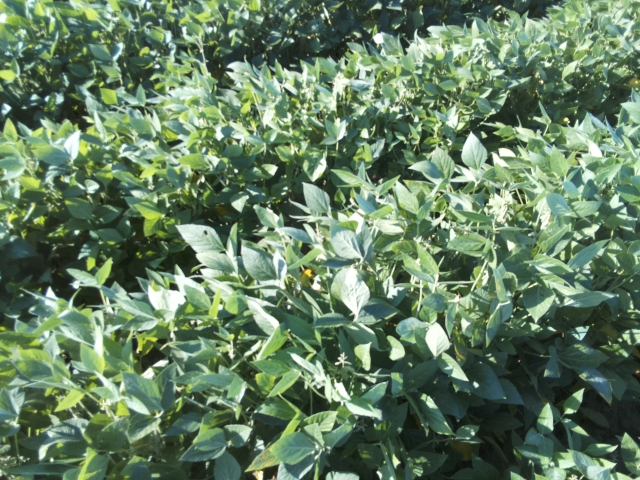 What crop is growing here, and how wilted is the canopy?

soybean, leaflets folding inward at secondary pulvinus with no turgor loss in leaflets or petioles
